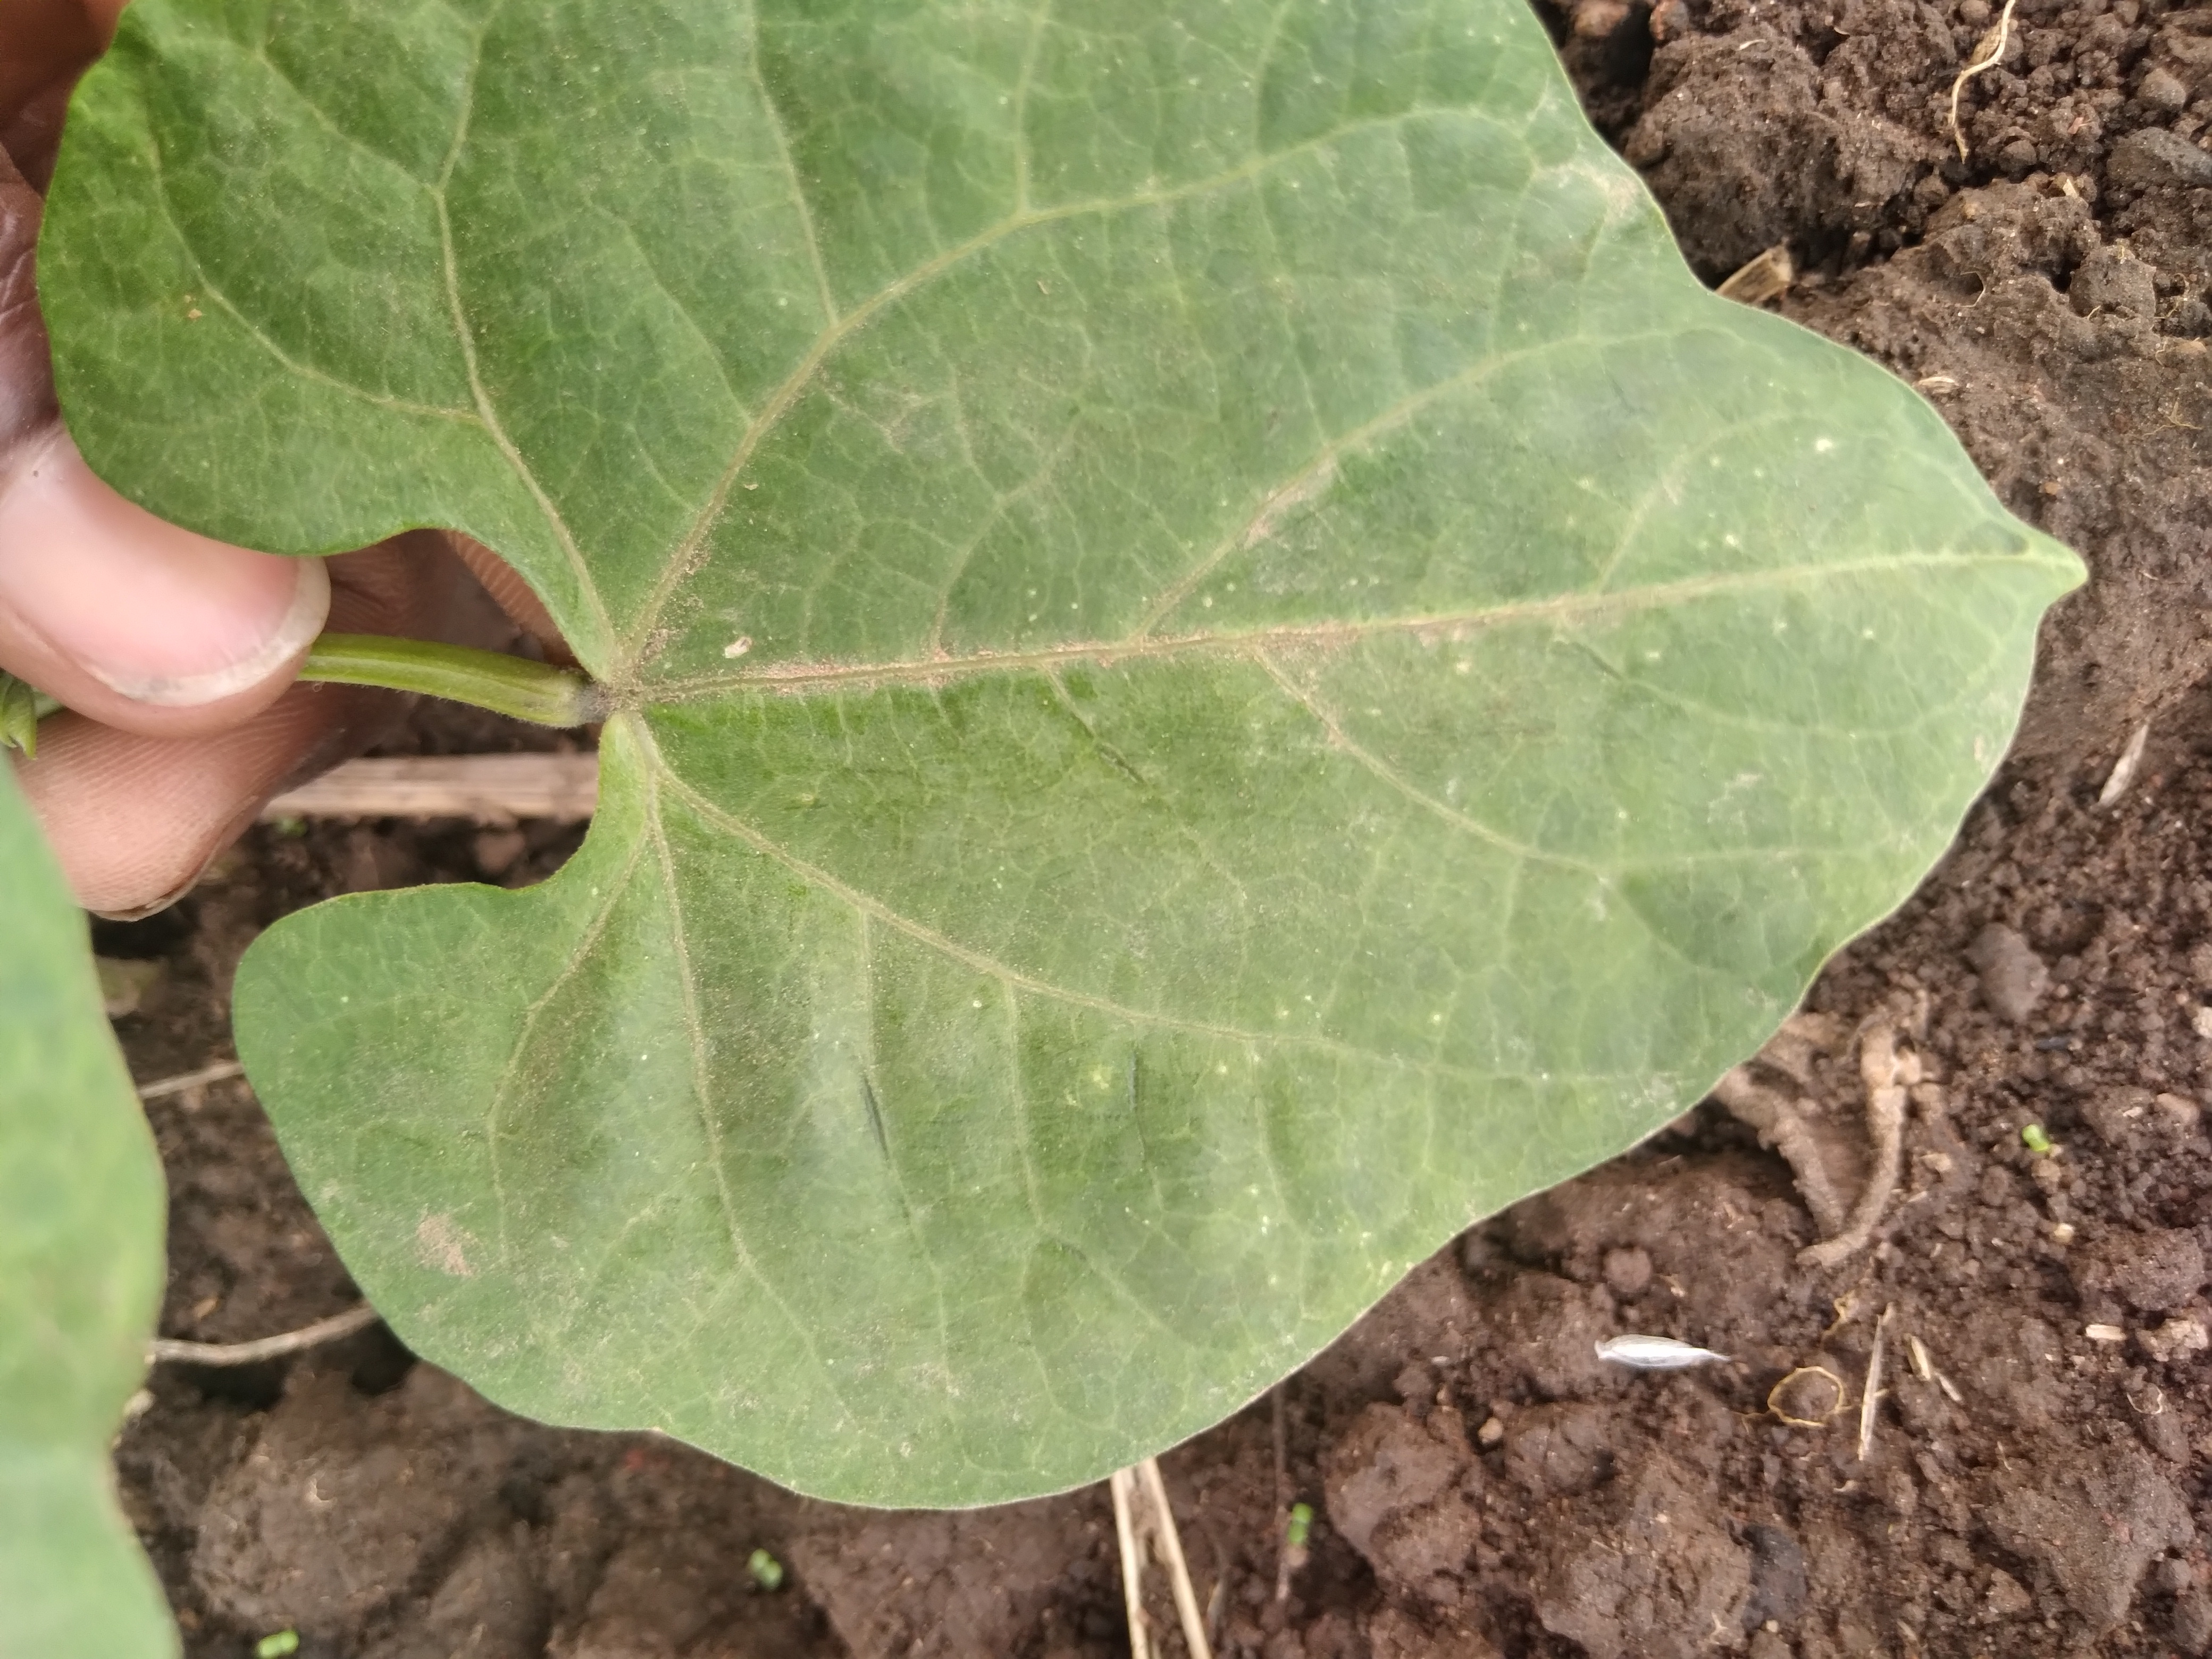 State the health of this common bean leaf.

healthy
